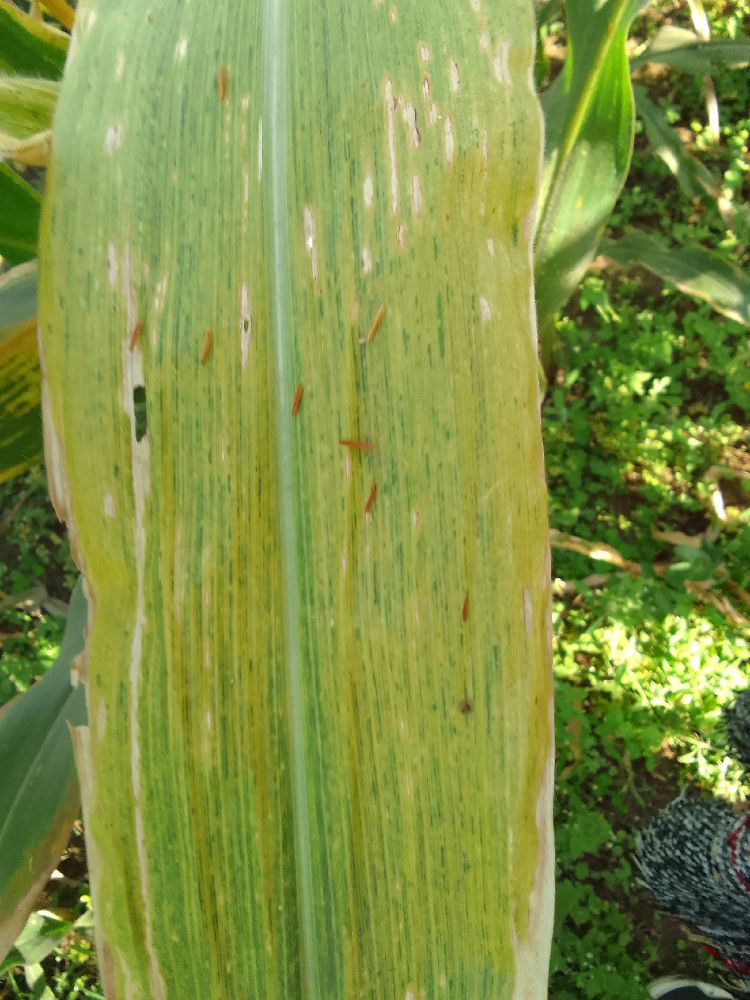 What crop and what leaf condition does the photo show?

maize, maize lethal necrosis
